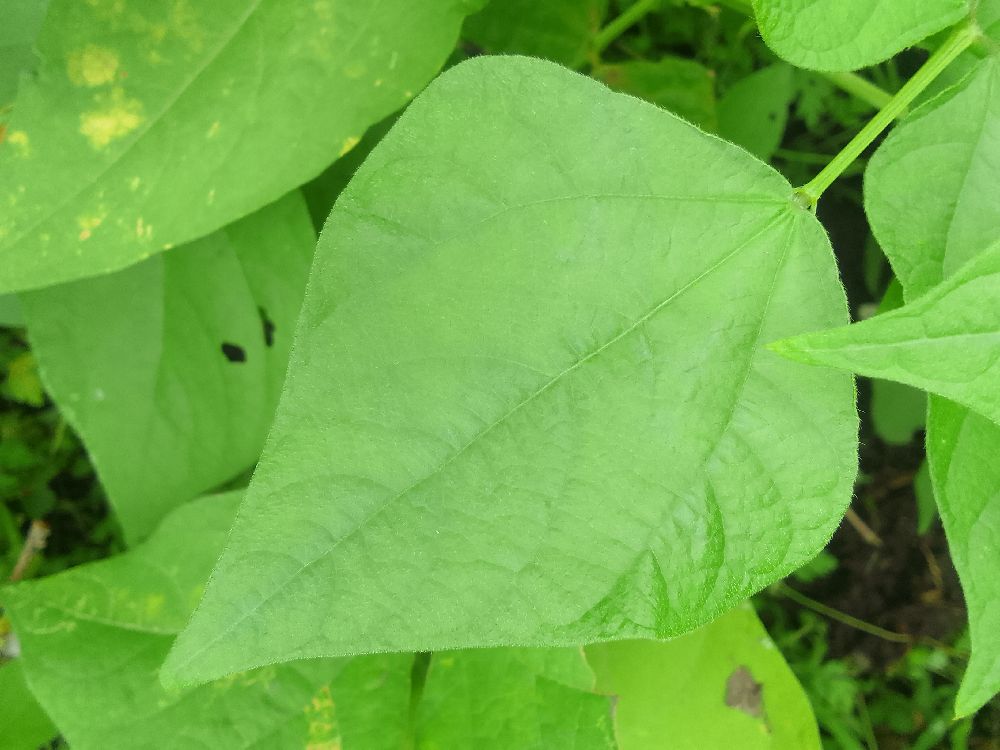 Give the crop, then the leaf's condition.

common bean, healthy
